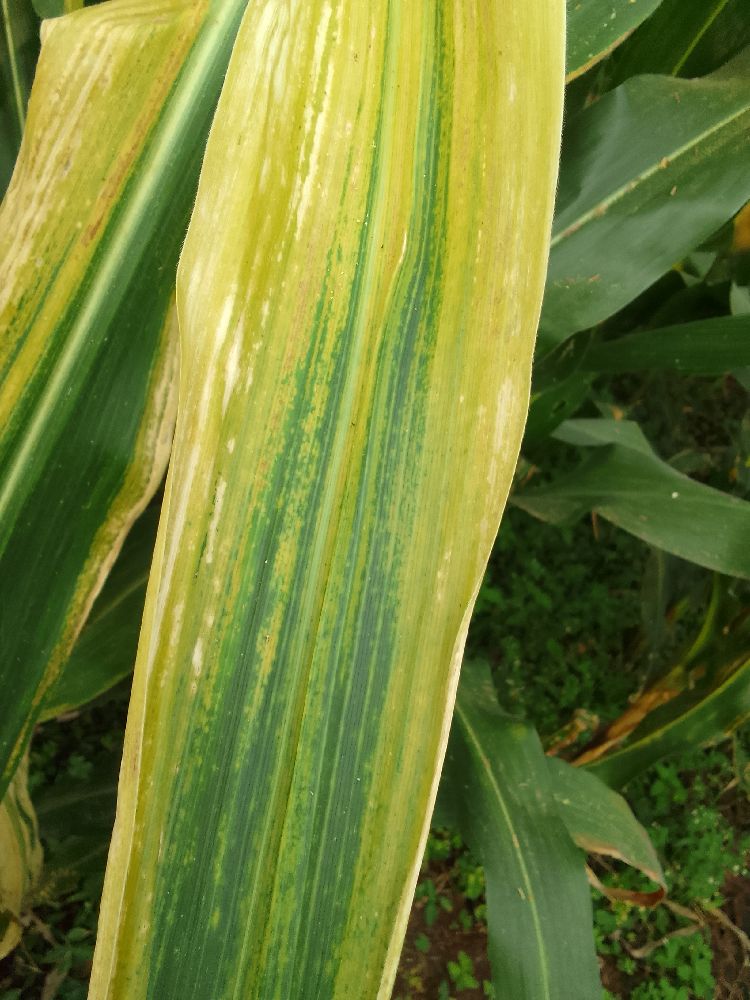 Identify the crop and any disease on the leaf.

maize, maize lethal necrosis
